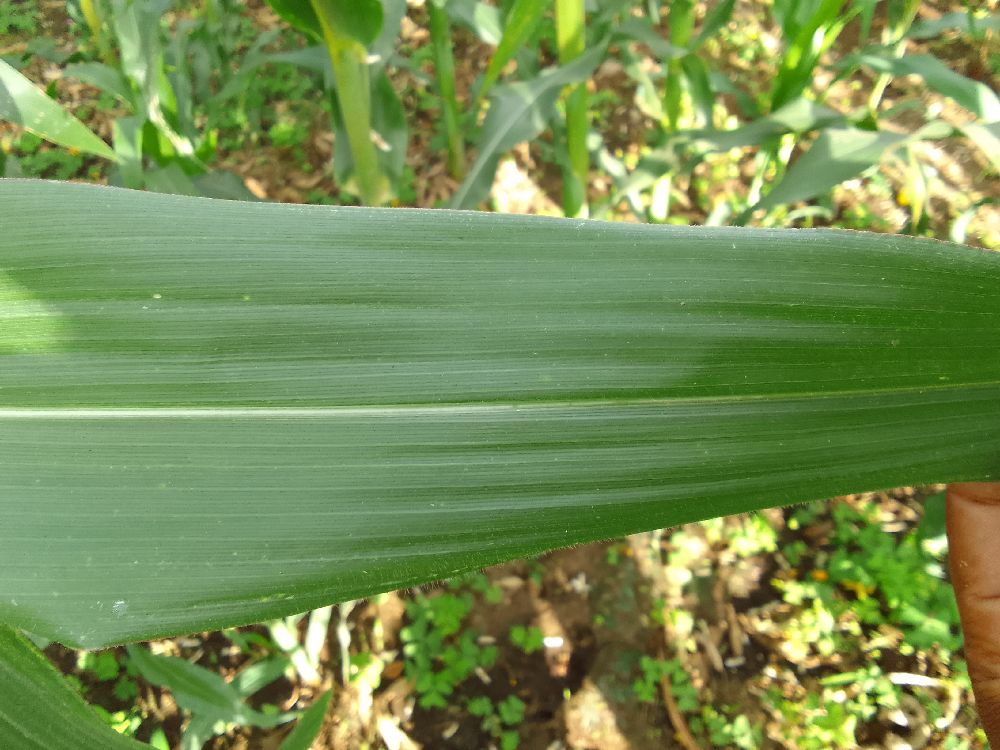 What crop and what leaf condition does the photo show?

maize, healthy
